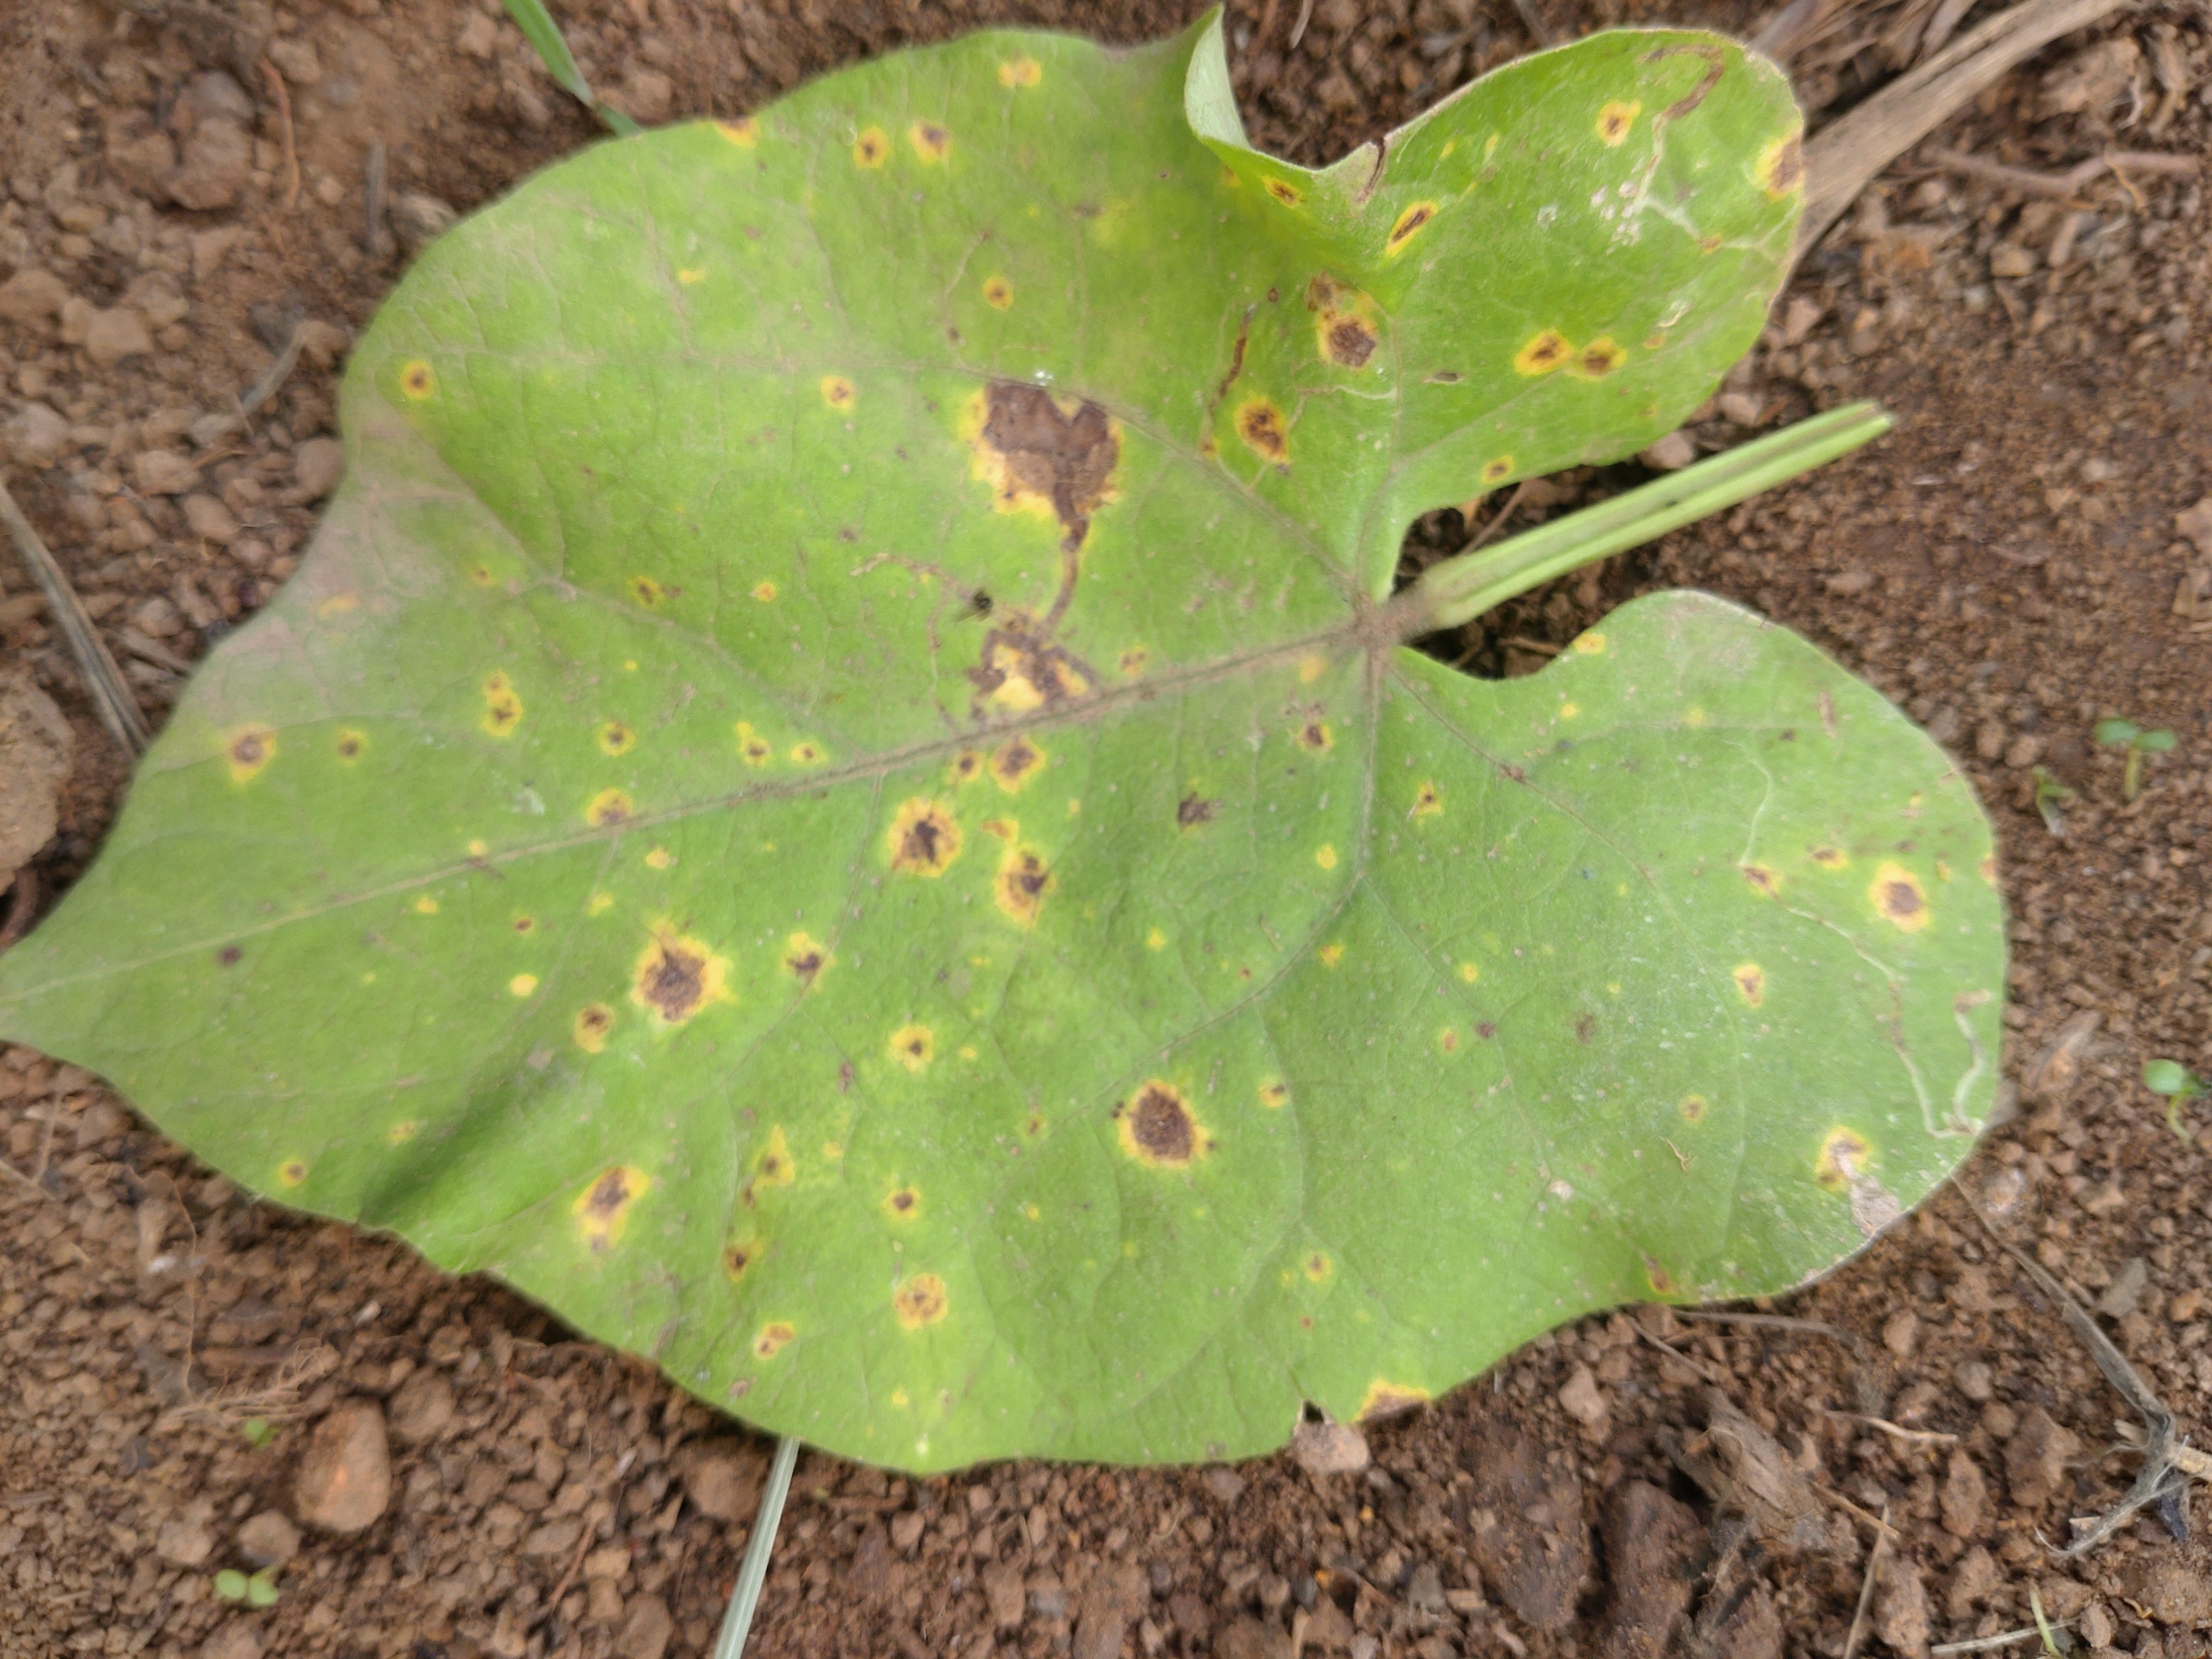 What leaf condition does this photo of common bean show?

rust
